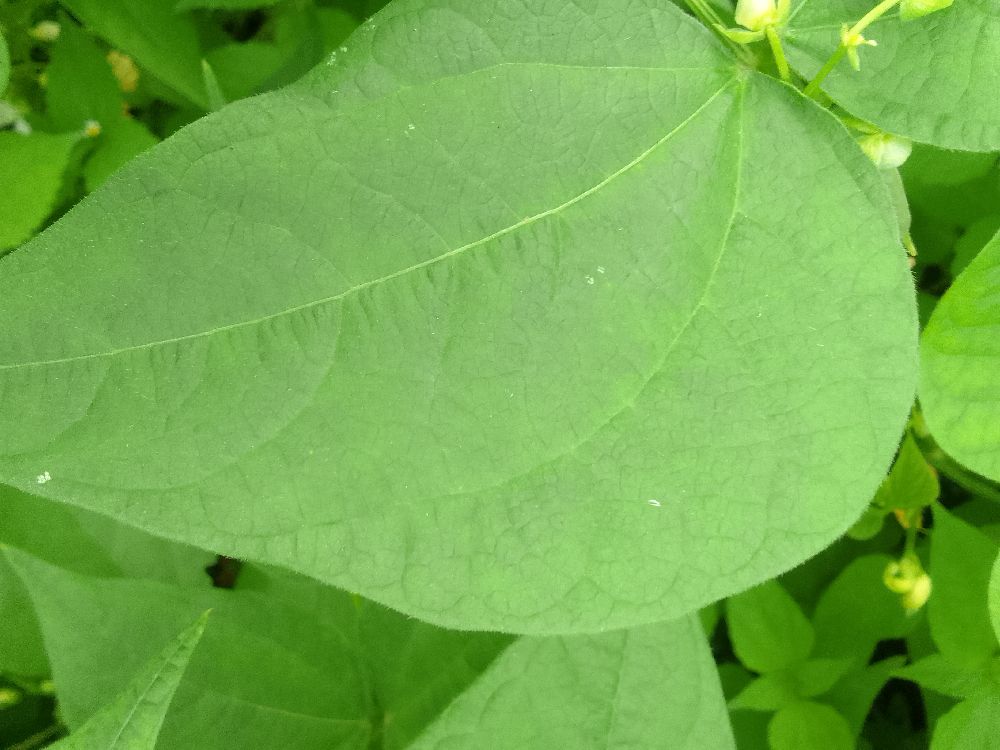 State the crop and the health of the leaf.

common bean, healthy
